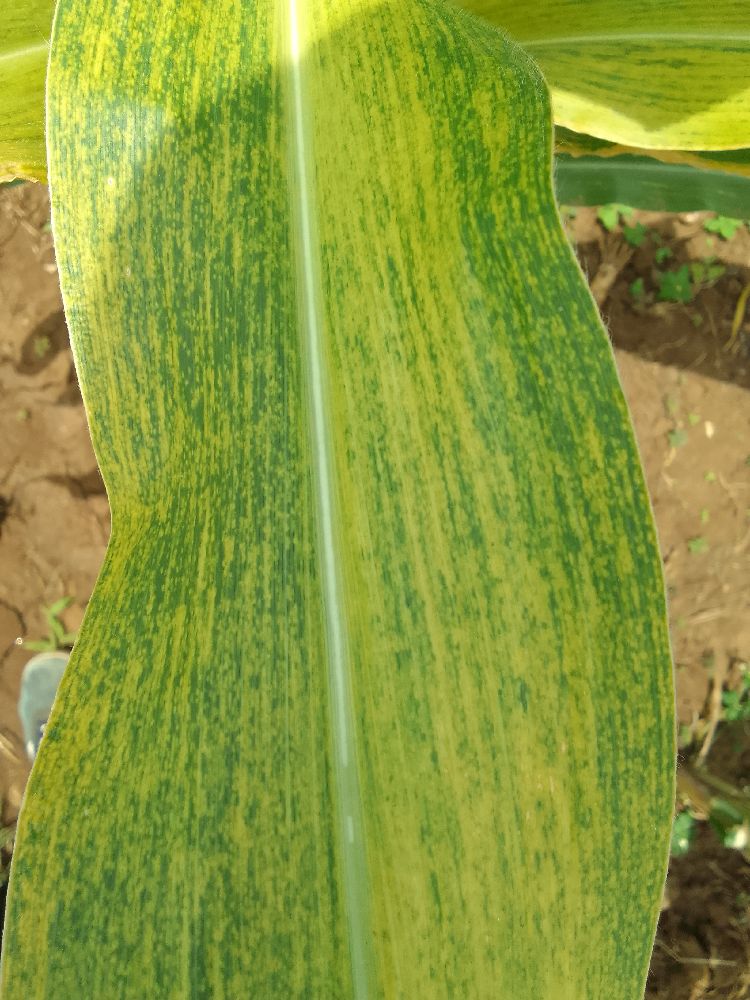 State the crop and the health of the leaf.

maize, maize lethal necrosis
